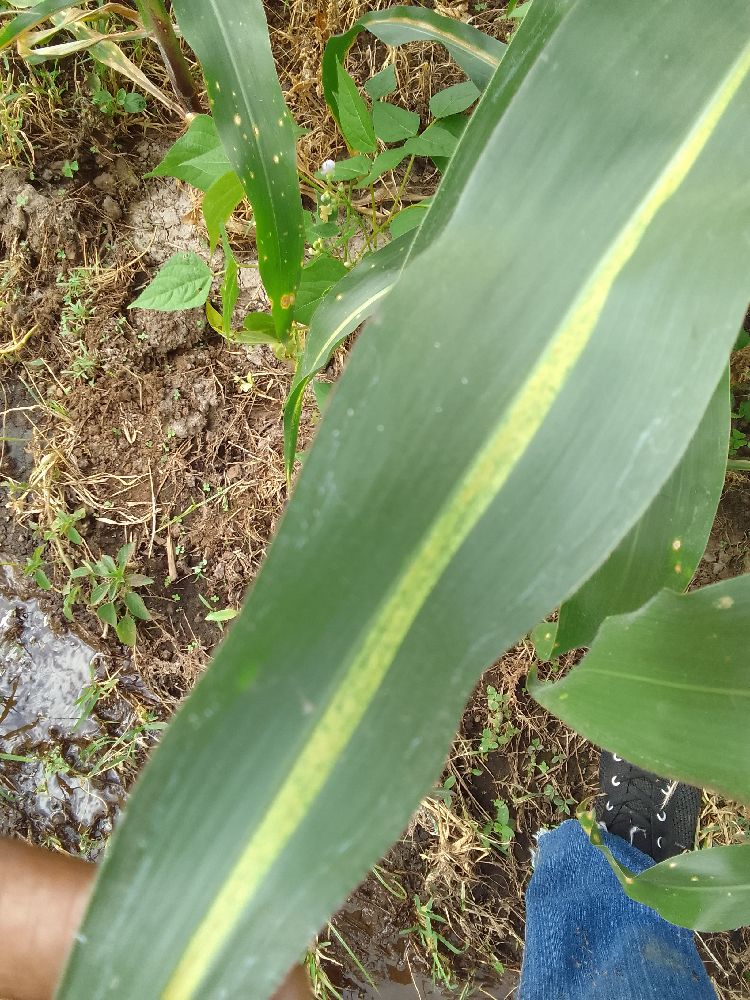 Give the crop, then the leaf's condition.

maize, maize streak virus
